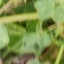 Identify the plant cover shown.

unstructured weed
